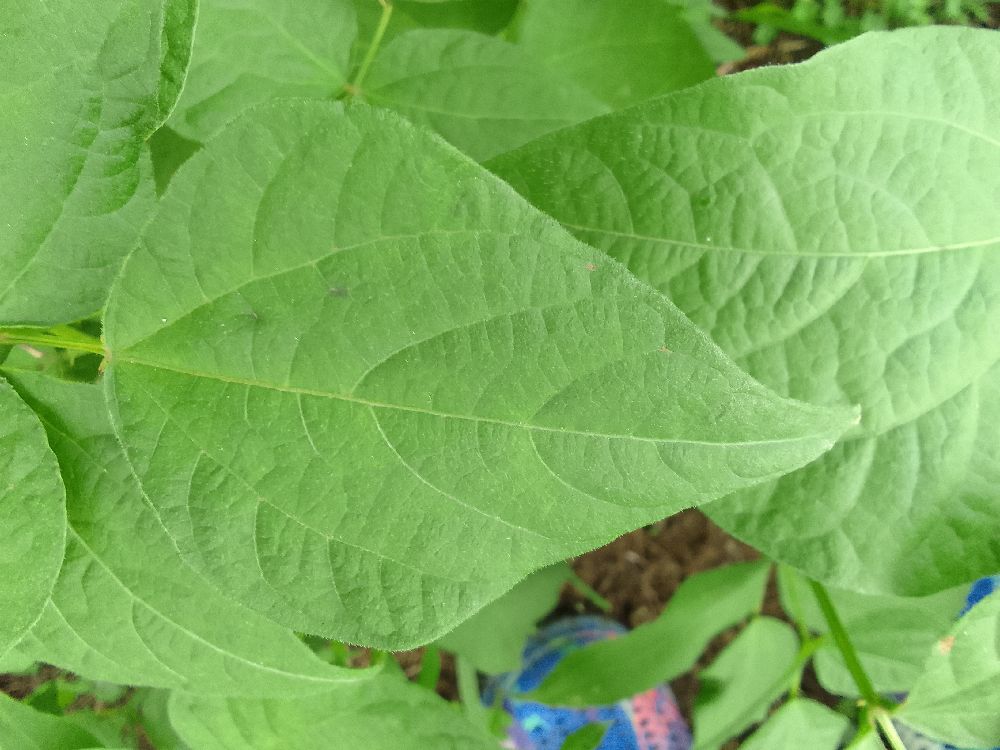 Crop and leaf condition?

common bean, healthy
